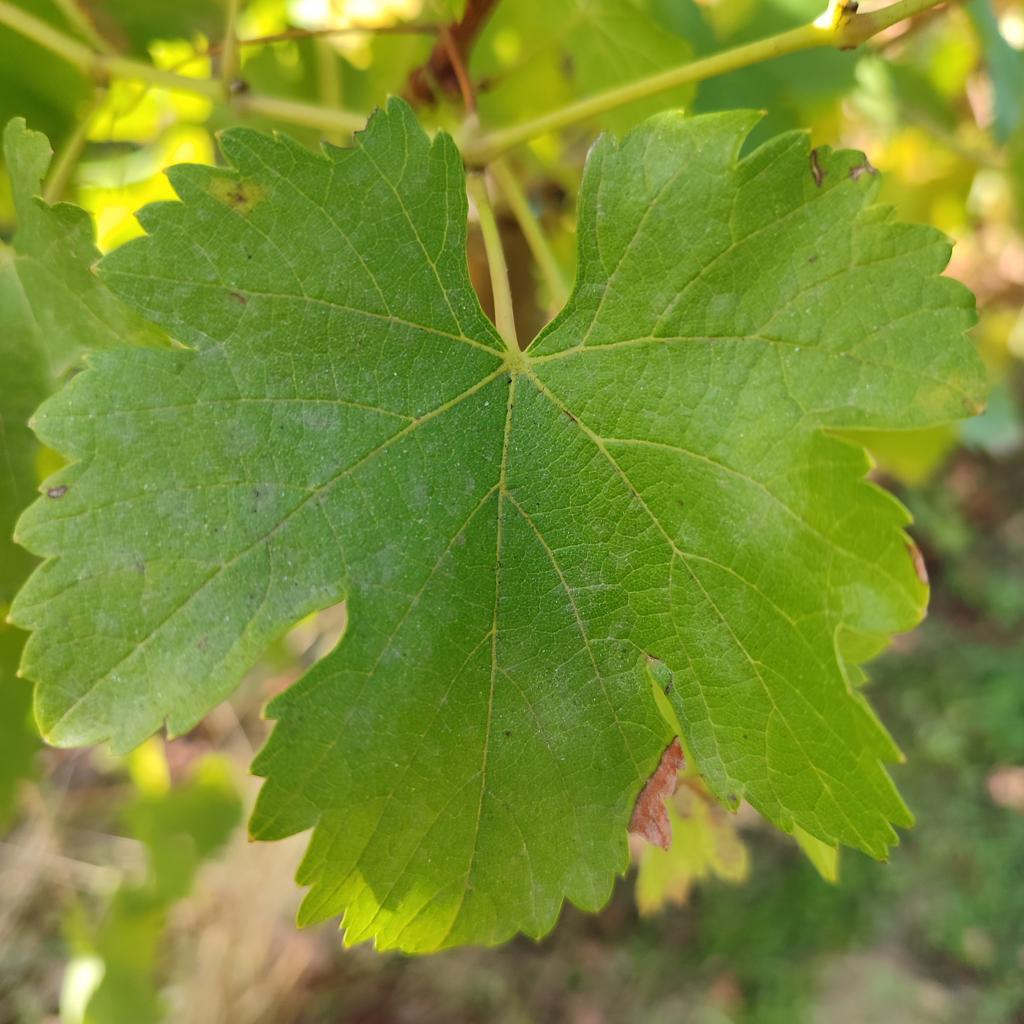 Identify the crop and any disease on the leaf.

grapevine, powdery mildew
